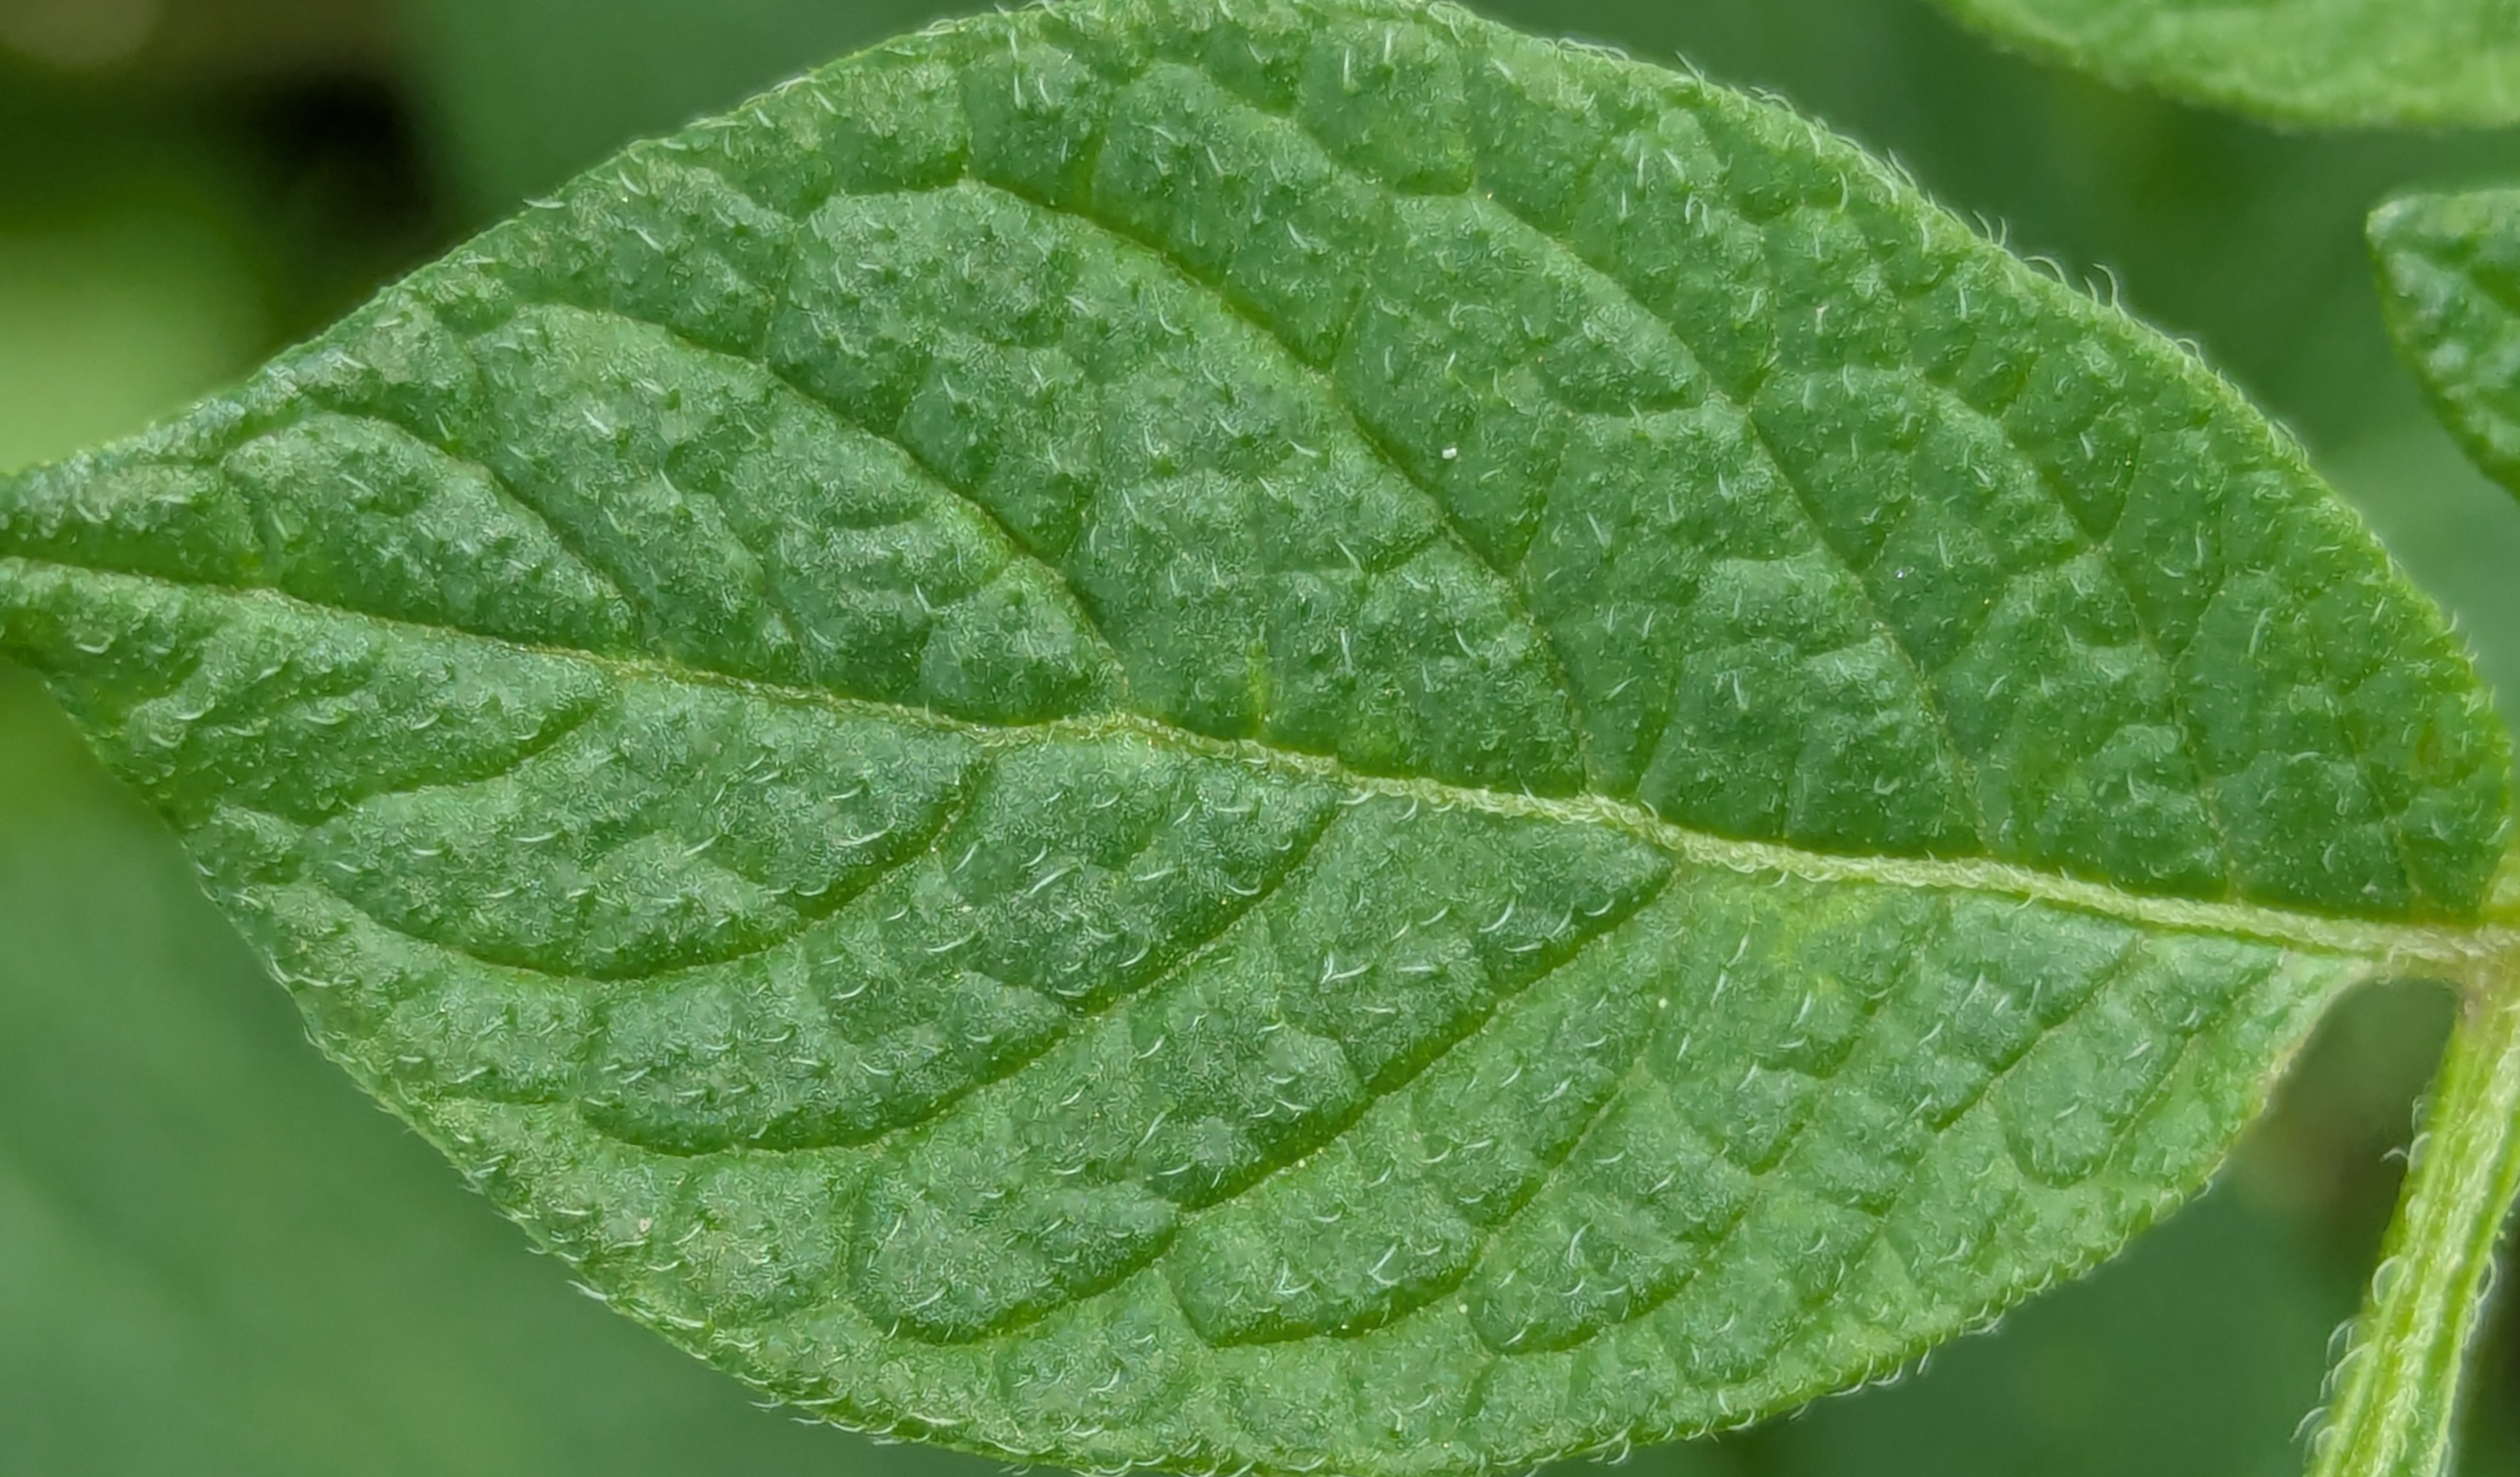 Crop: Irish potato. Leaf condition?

healthy
